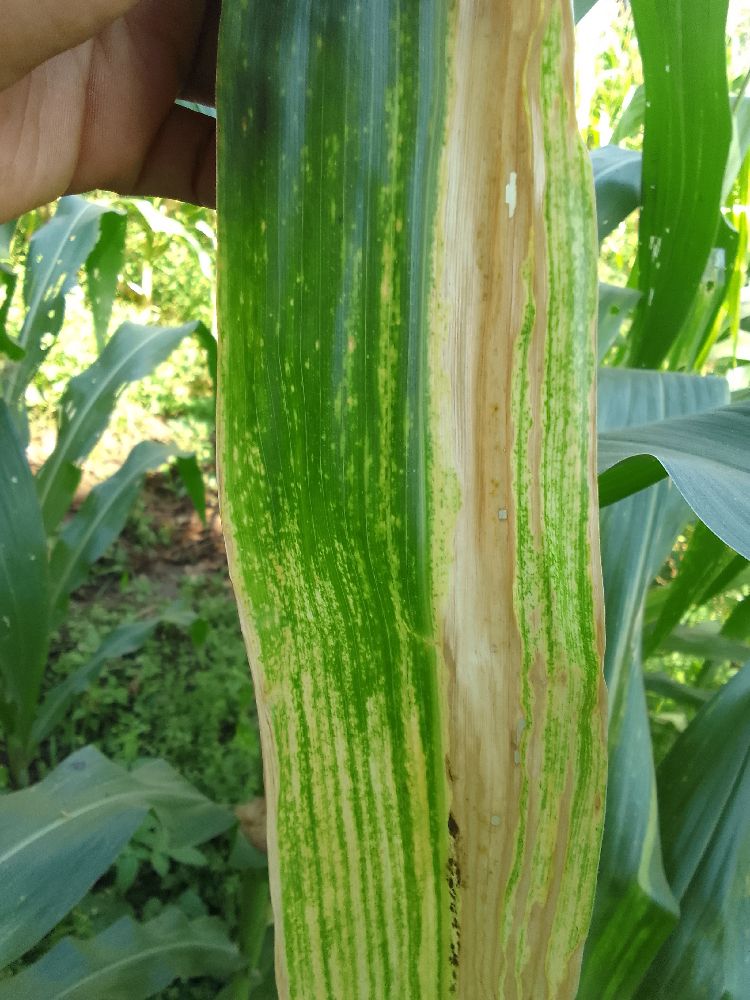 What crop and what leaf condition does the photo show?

maize, maize lethal necrosis
